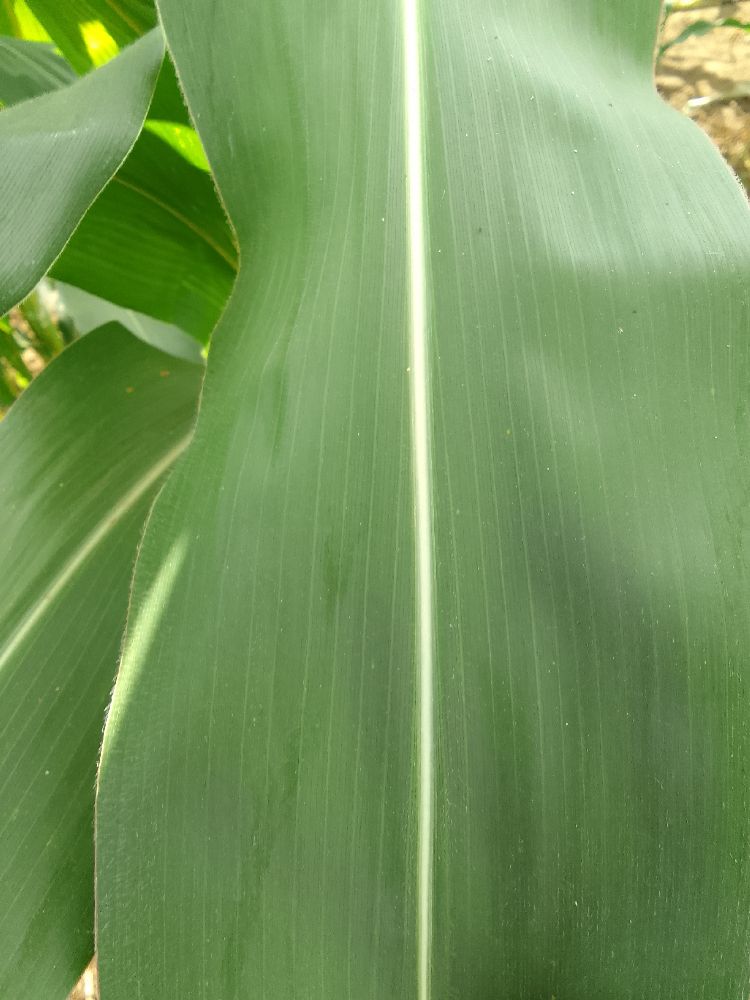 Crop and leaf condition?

maize, healthy
